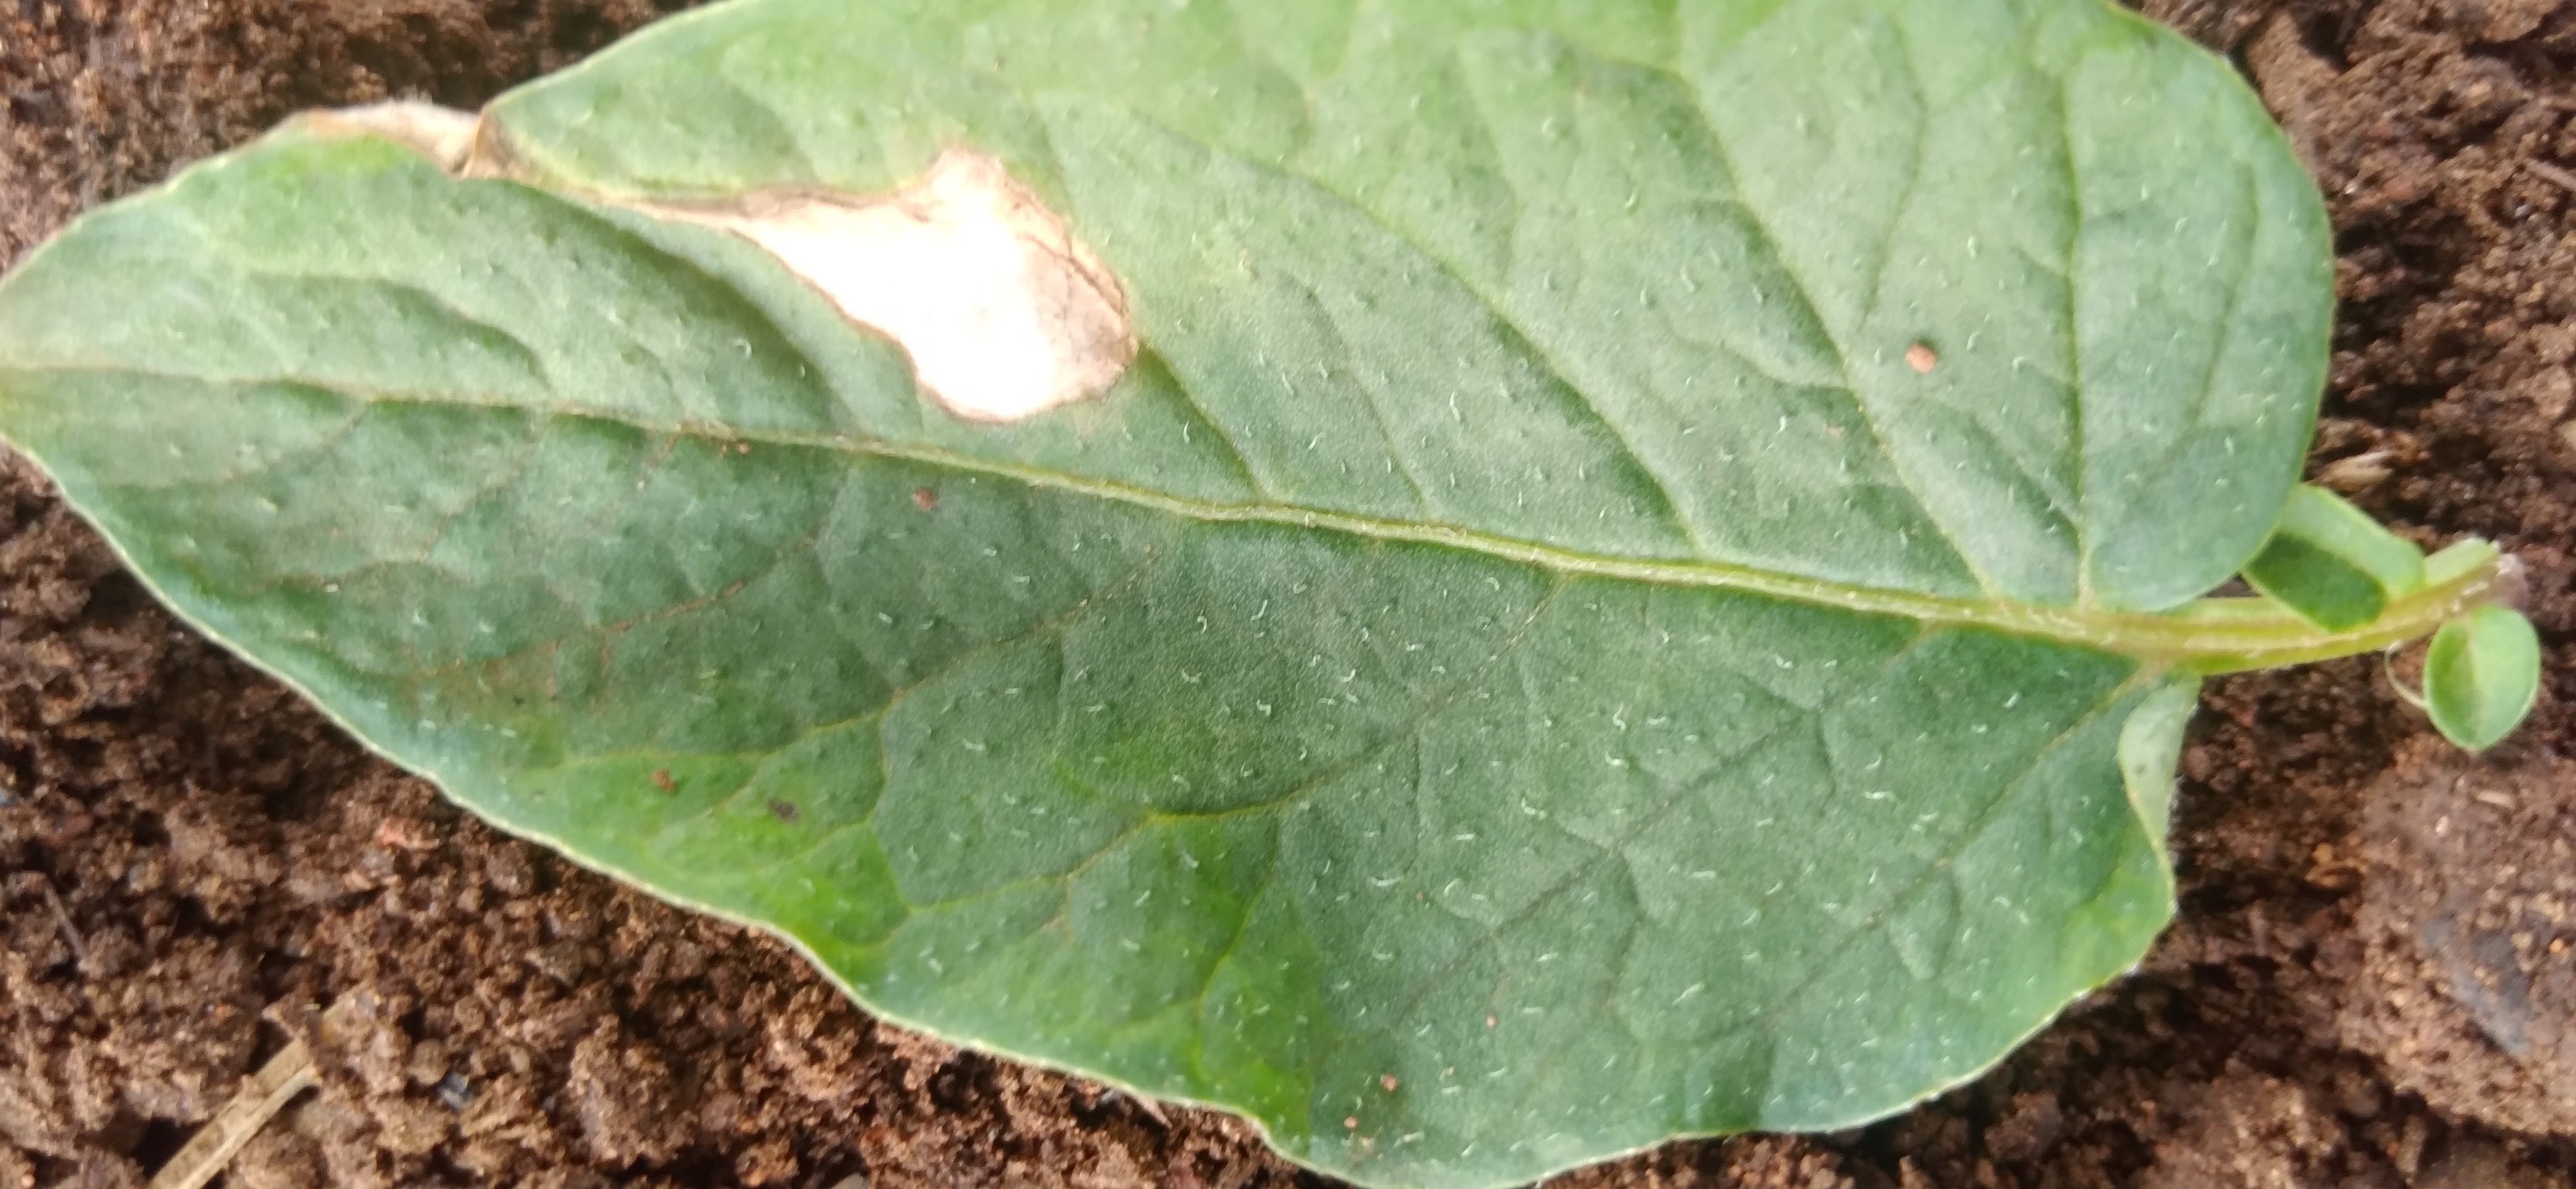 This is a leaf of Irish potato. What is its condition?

early blight
